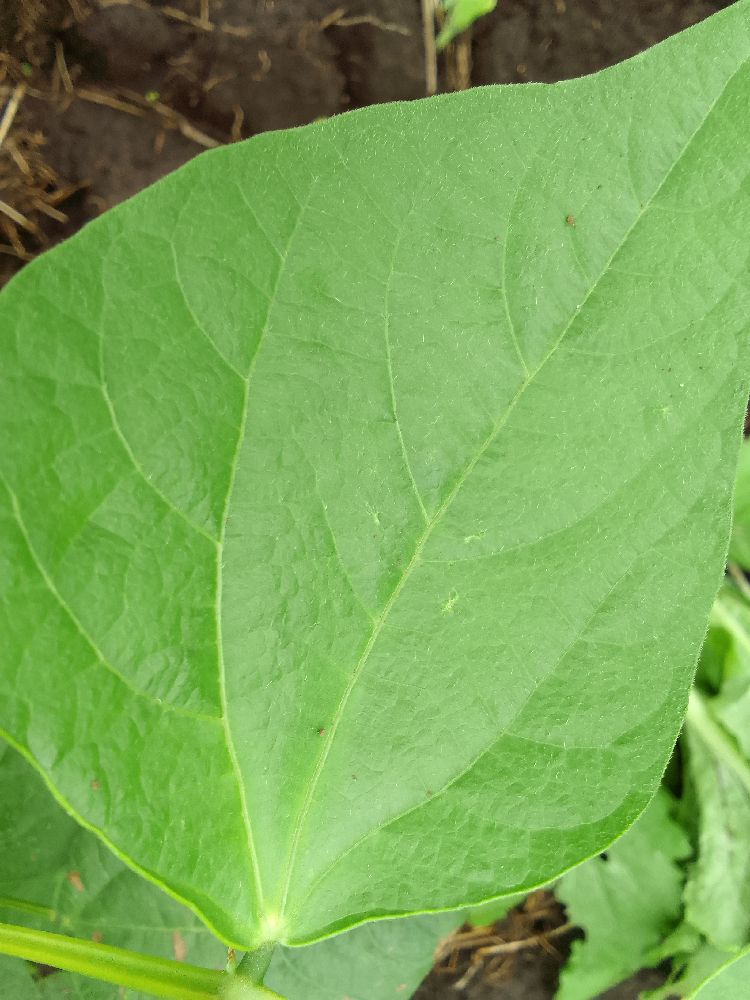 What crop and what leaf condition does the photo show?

common bean, healthy
